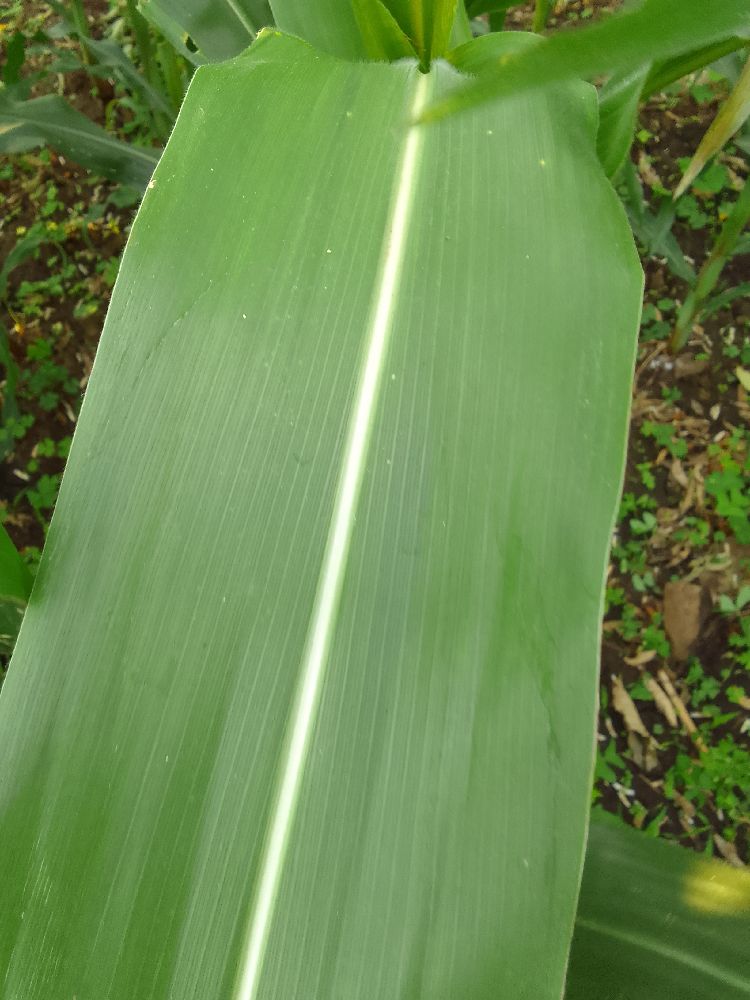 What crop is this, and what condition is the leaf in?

maize, healthy
